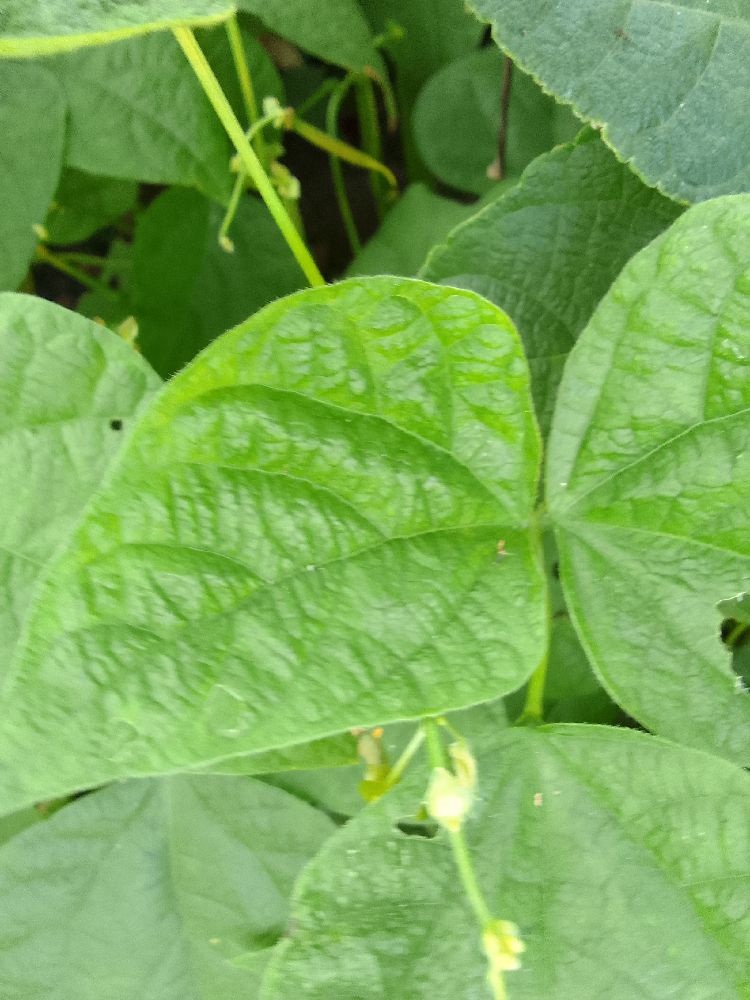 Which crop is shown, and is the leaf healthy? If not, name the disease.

common bean, healthy
